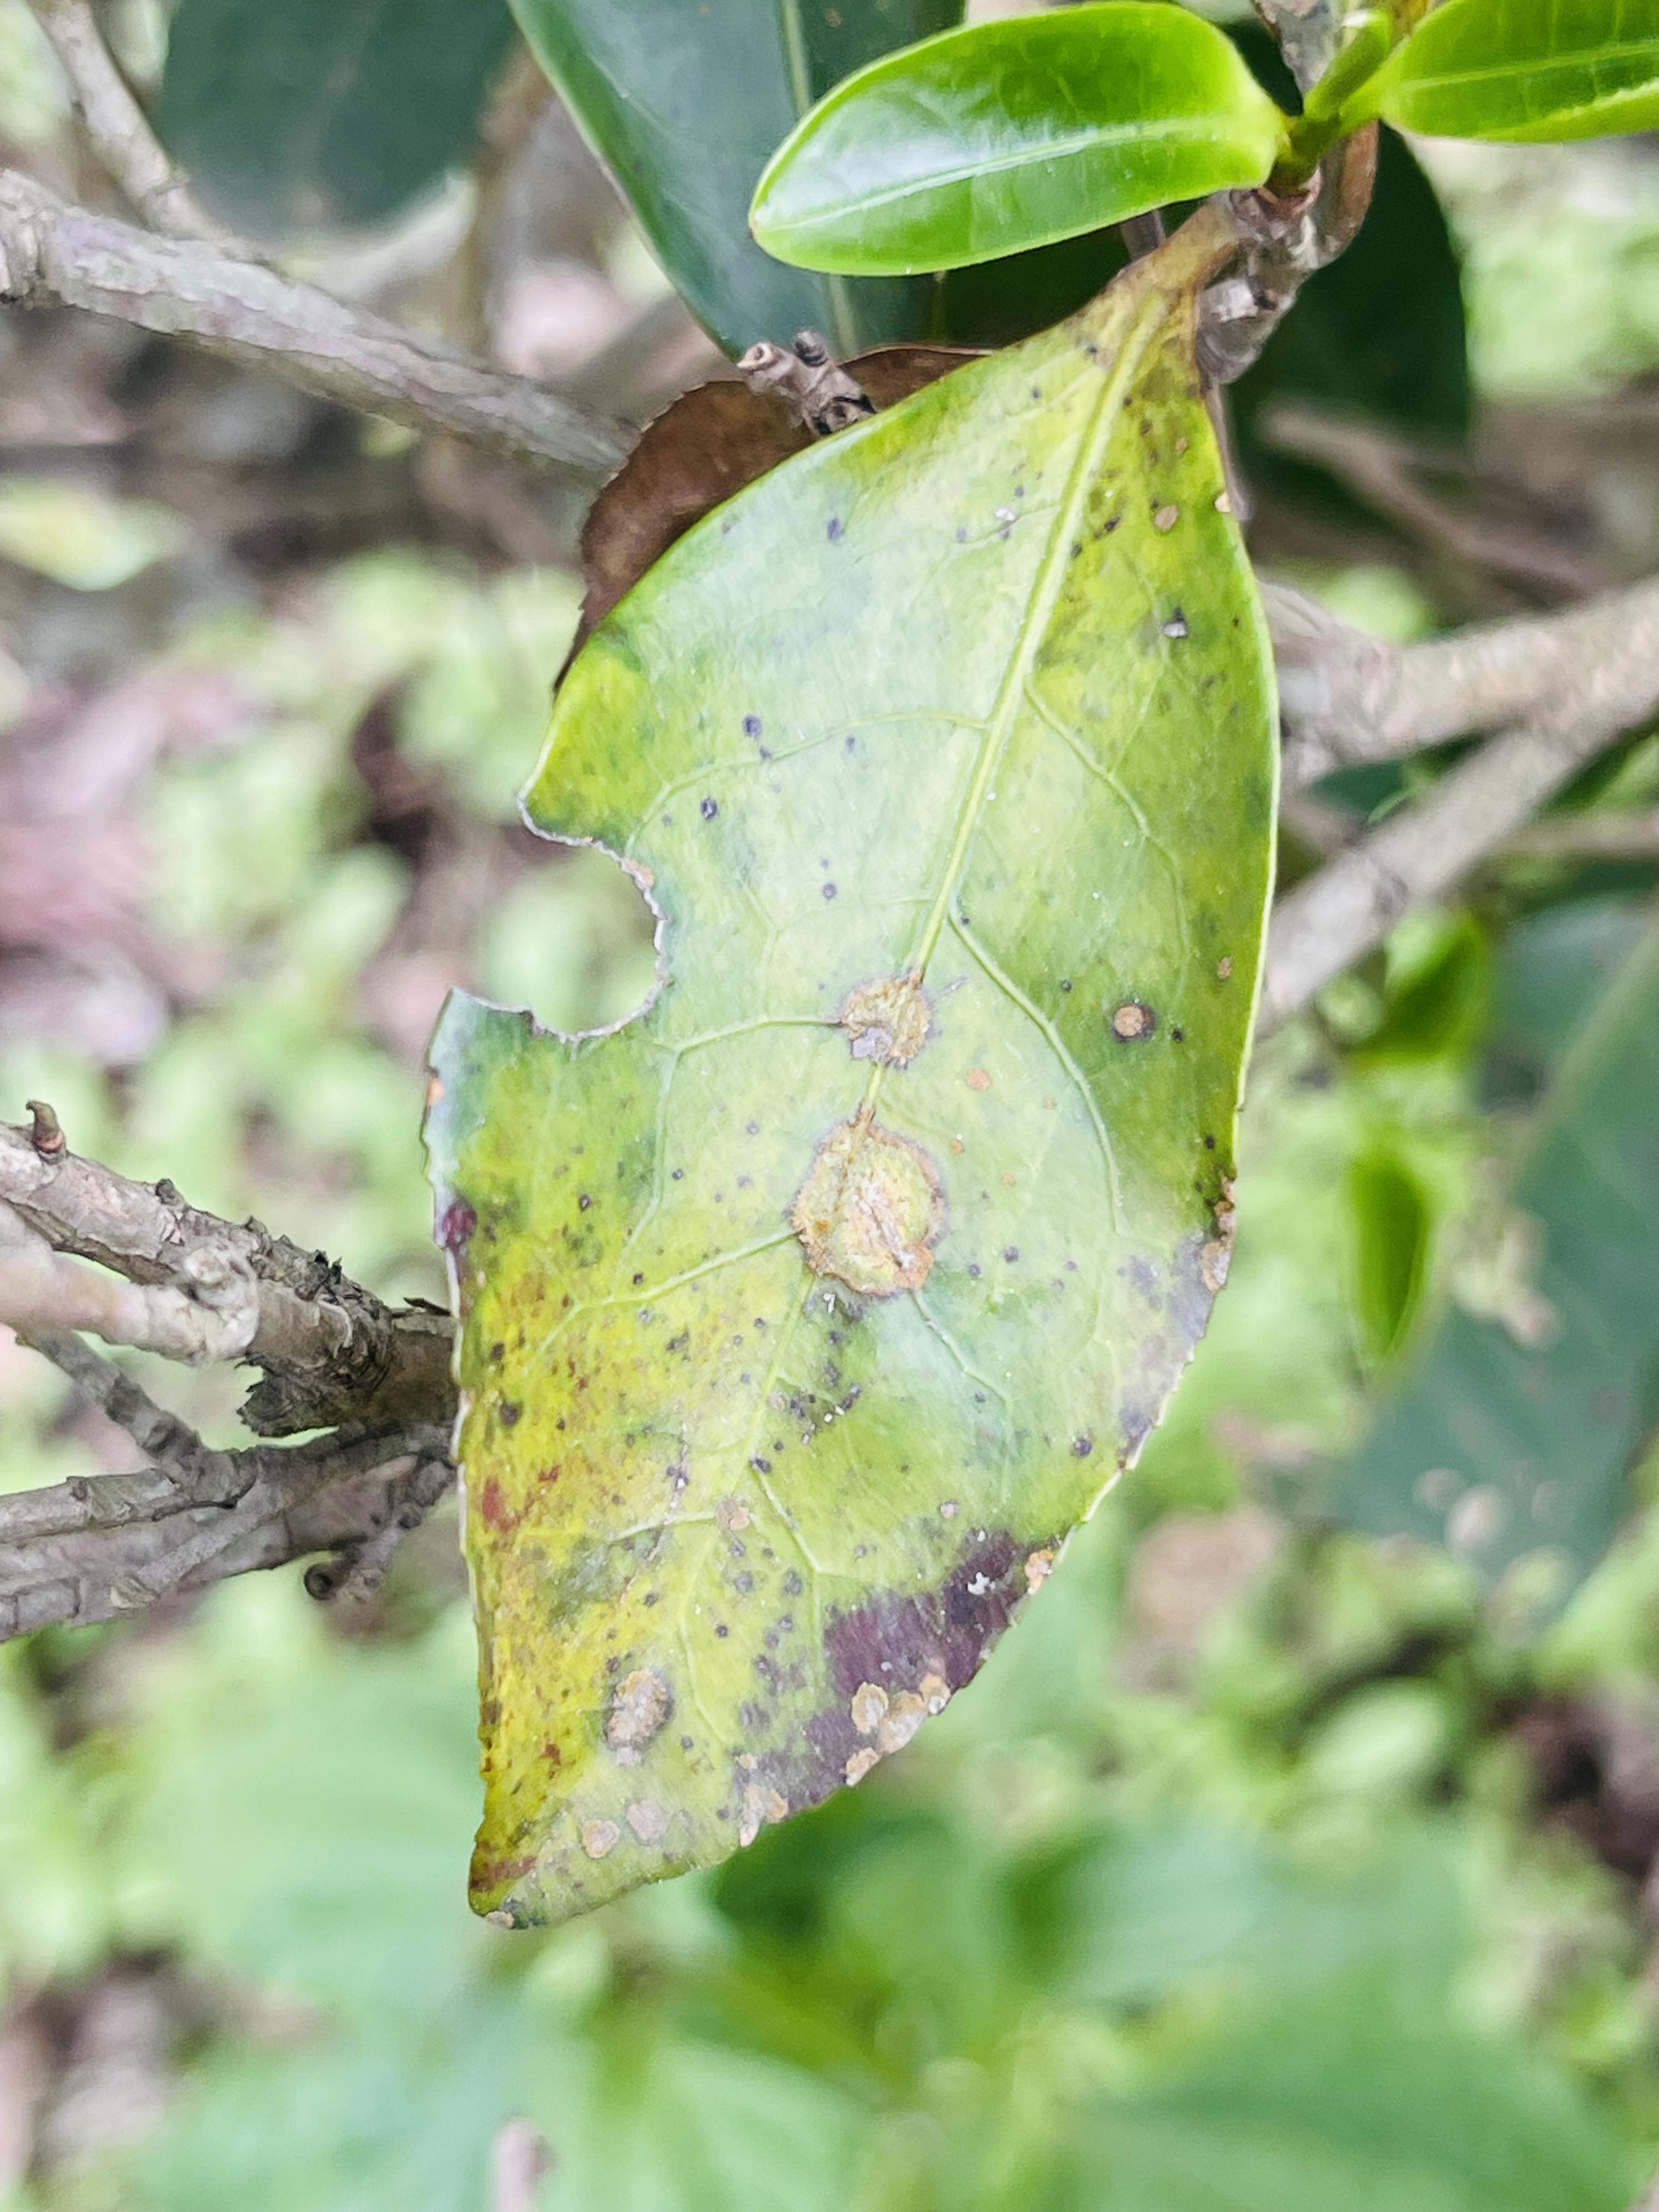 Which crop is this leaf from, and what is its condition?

tea, blight
